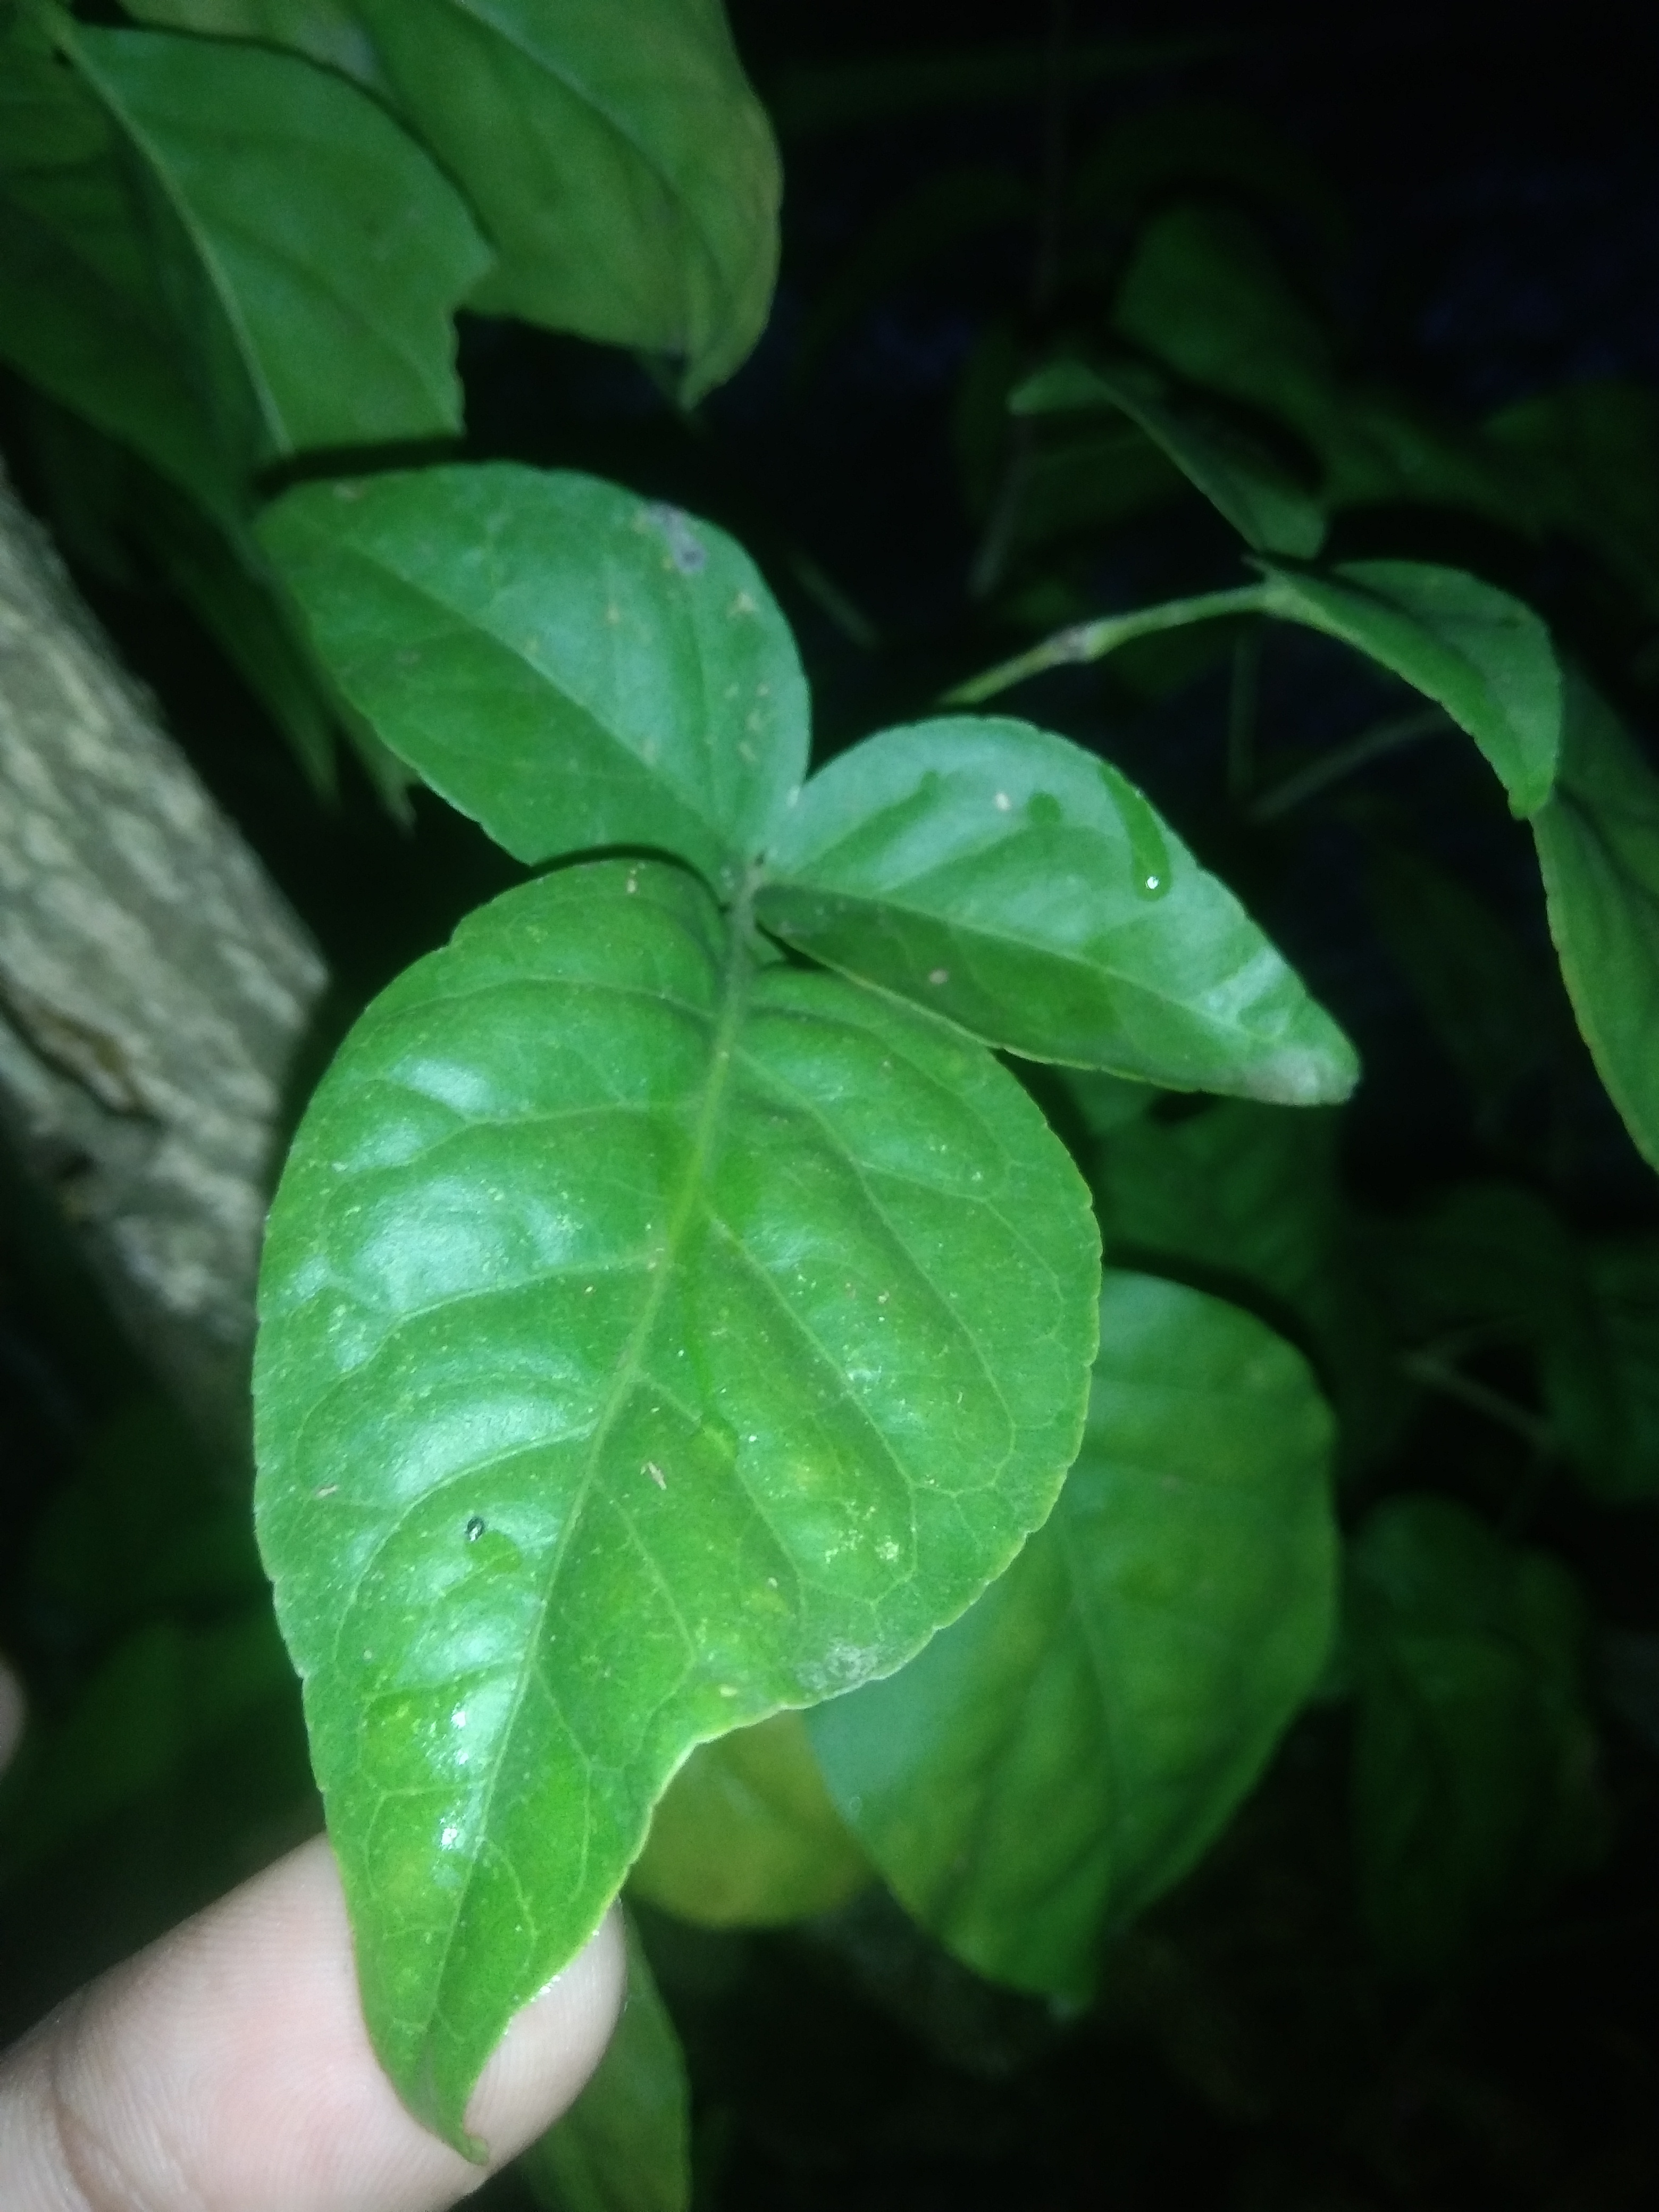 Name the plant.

wood apple
